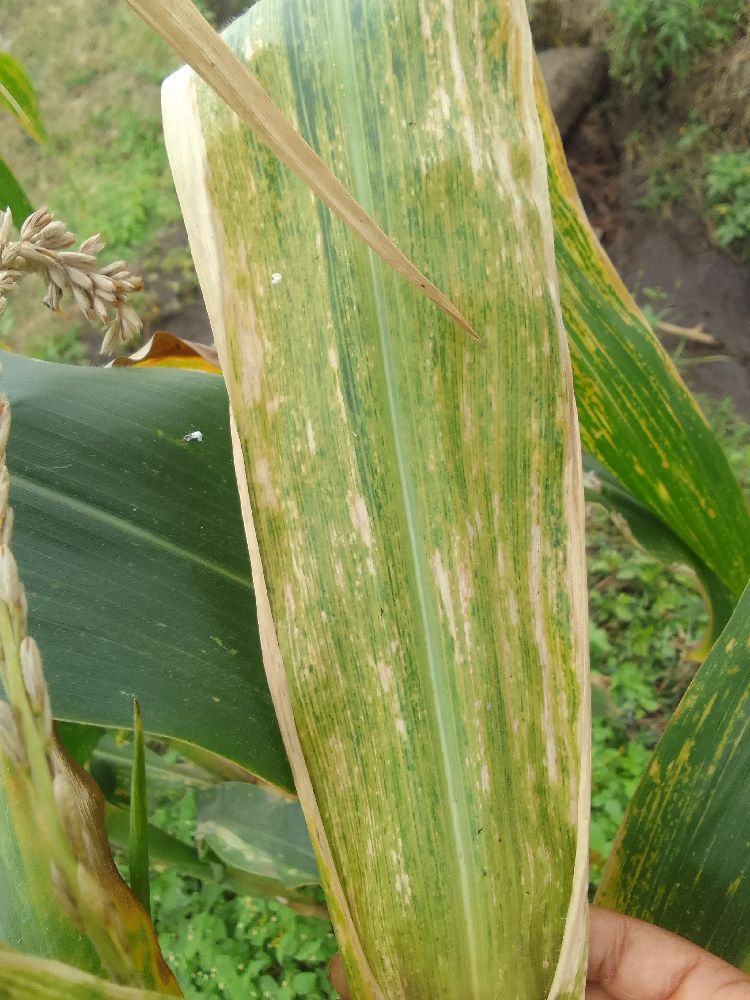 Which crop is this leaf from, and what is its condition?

maize, maize lethal necrosis
